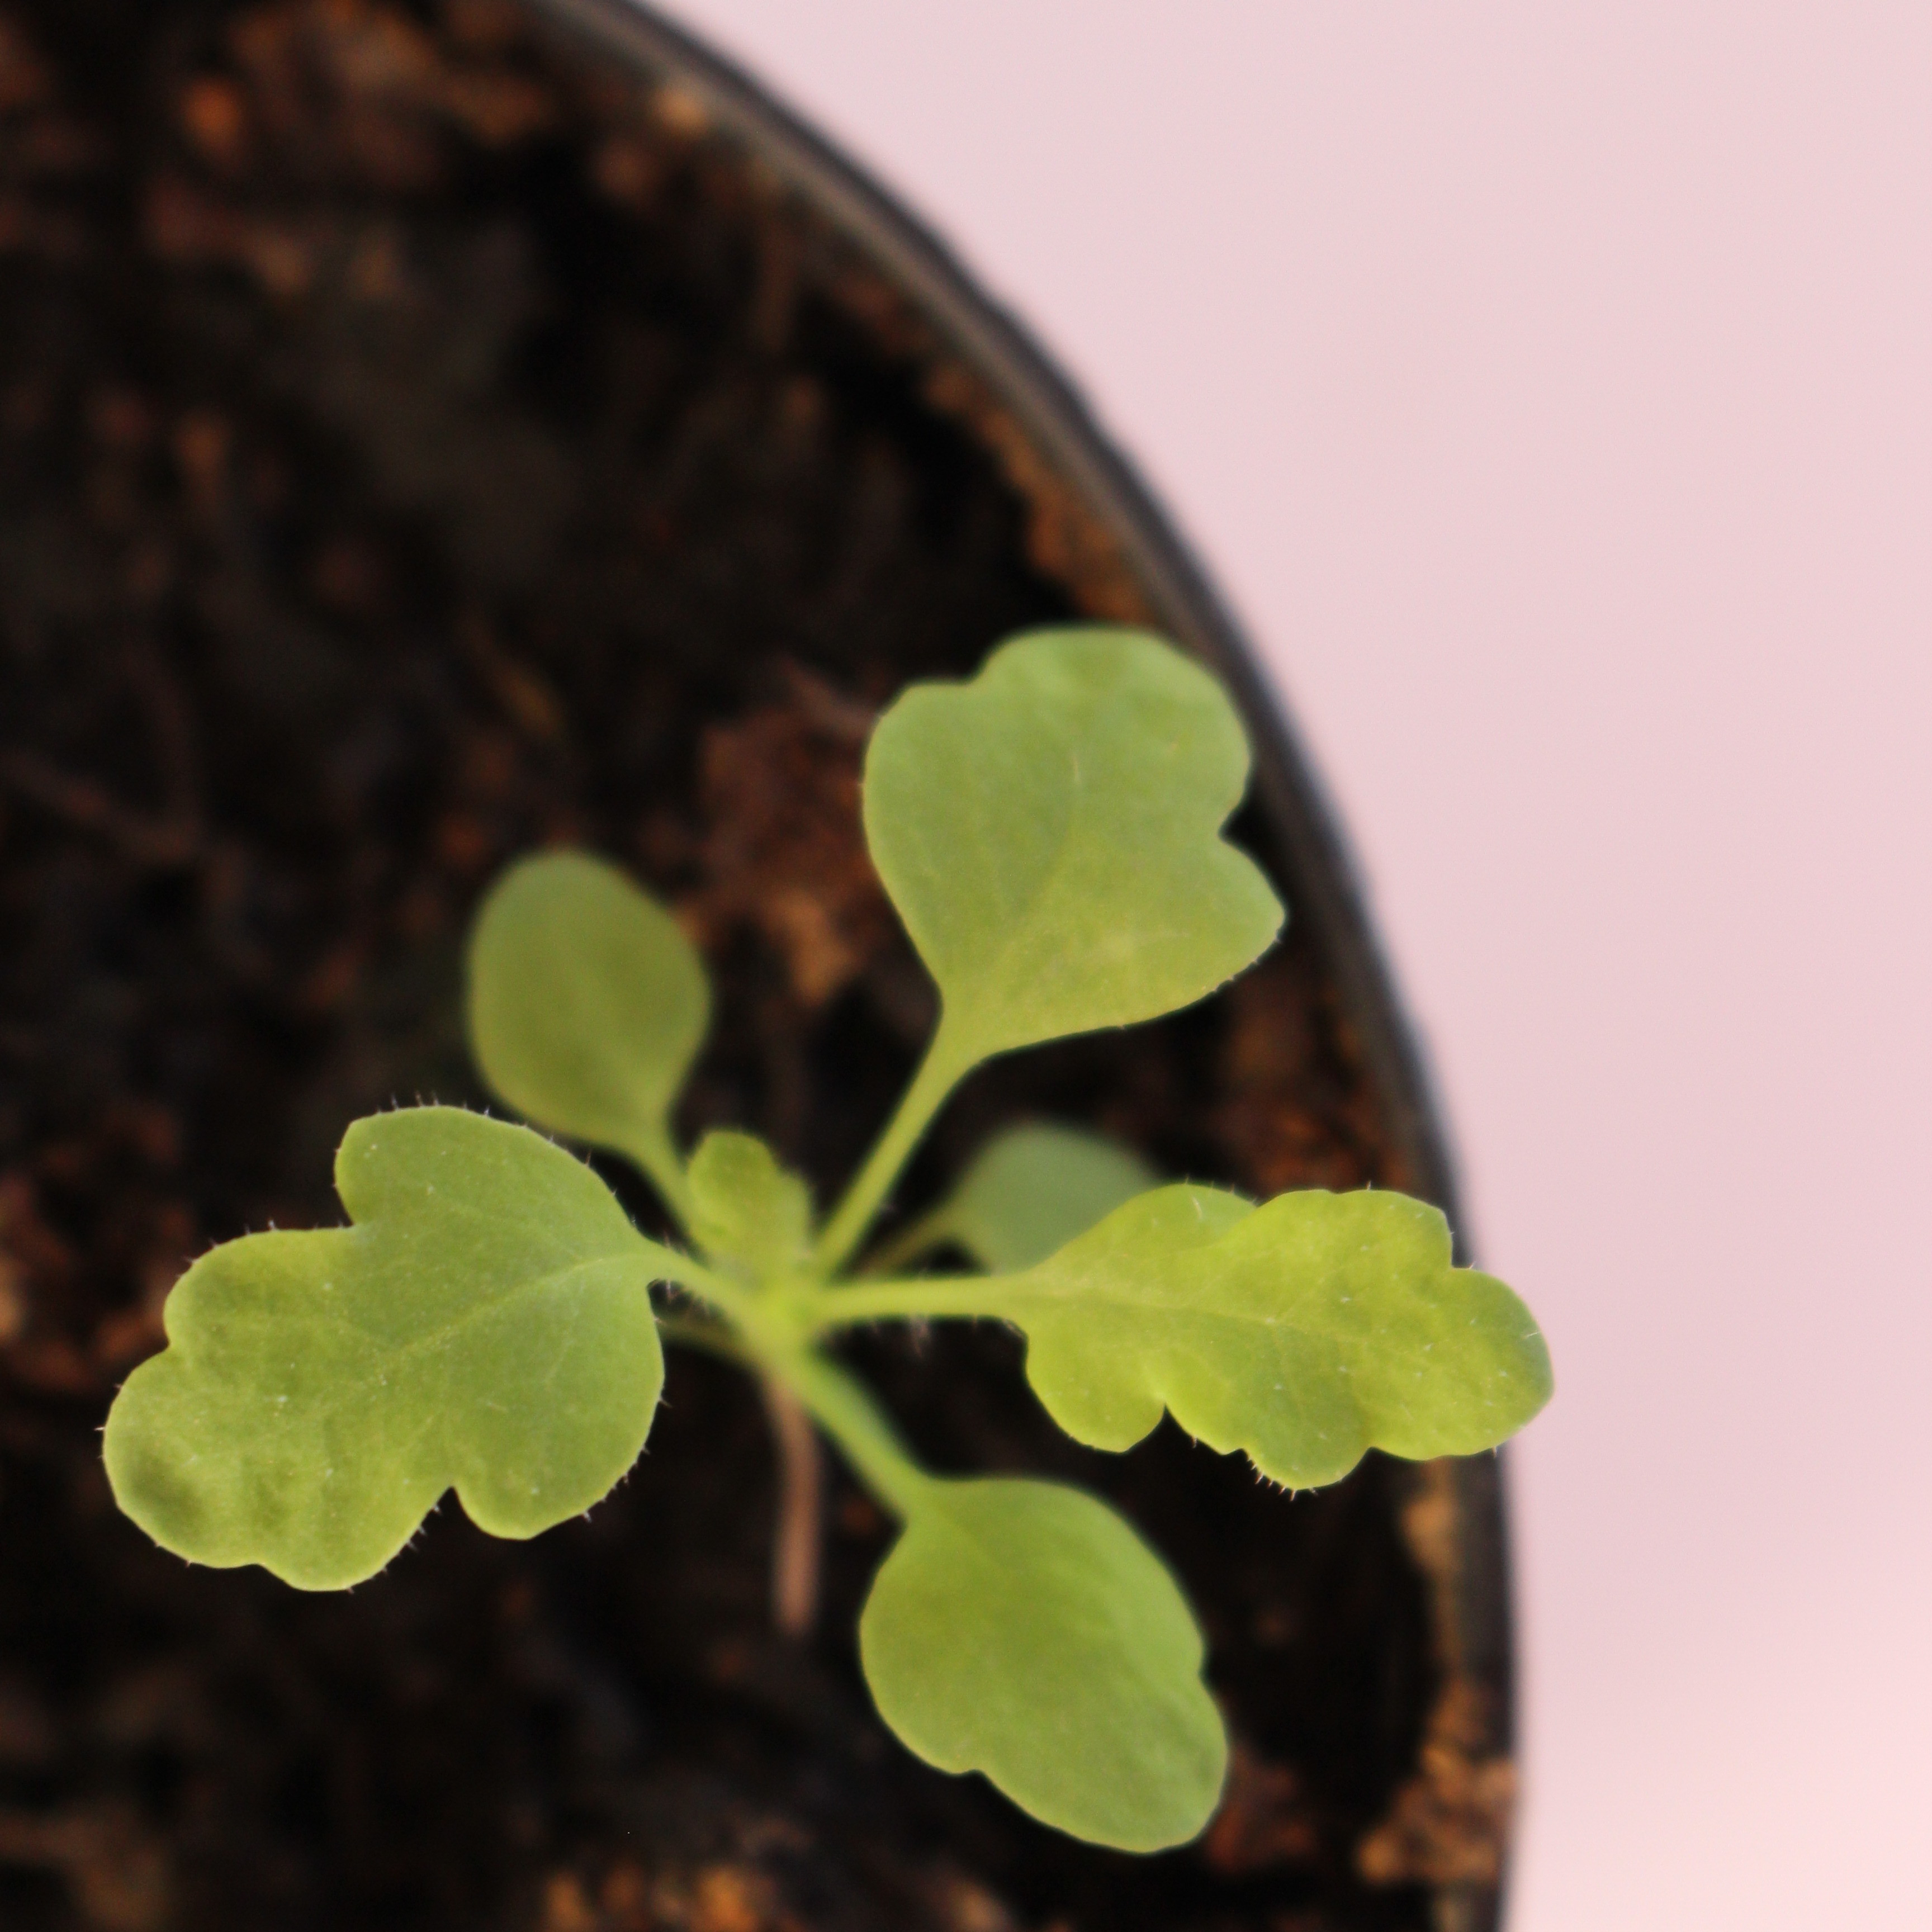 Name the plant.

Papaver rhoeas
